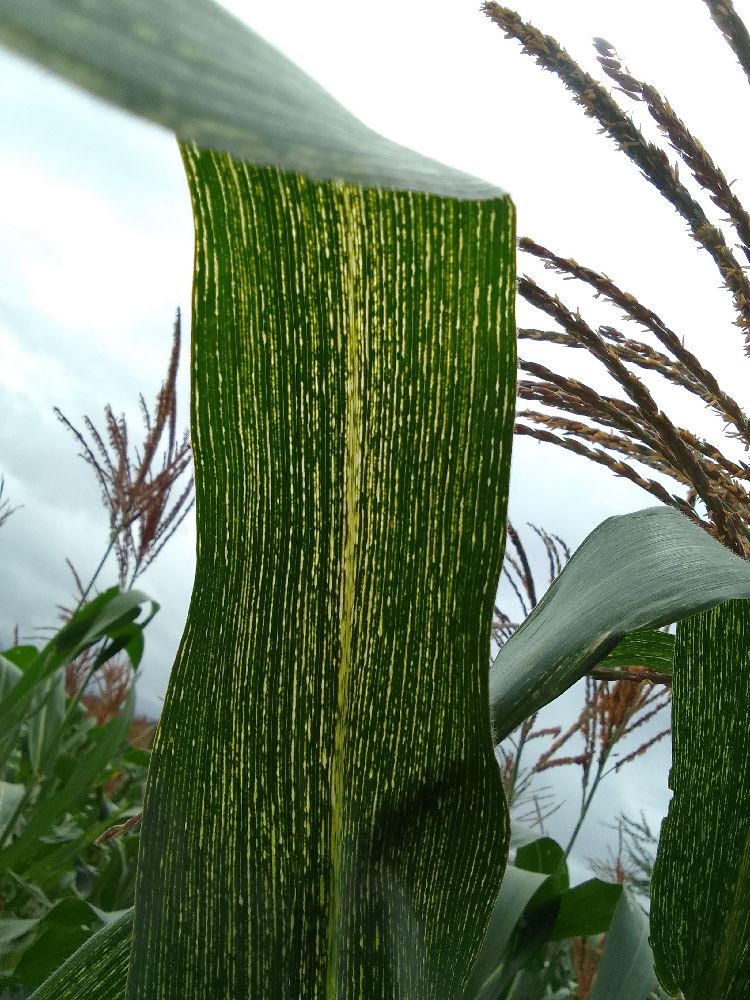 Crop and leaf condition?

maize, maize streak virus
